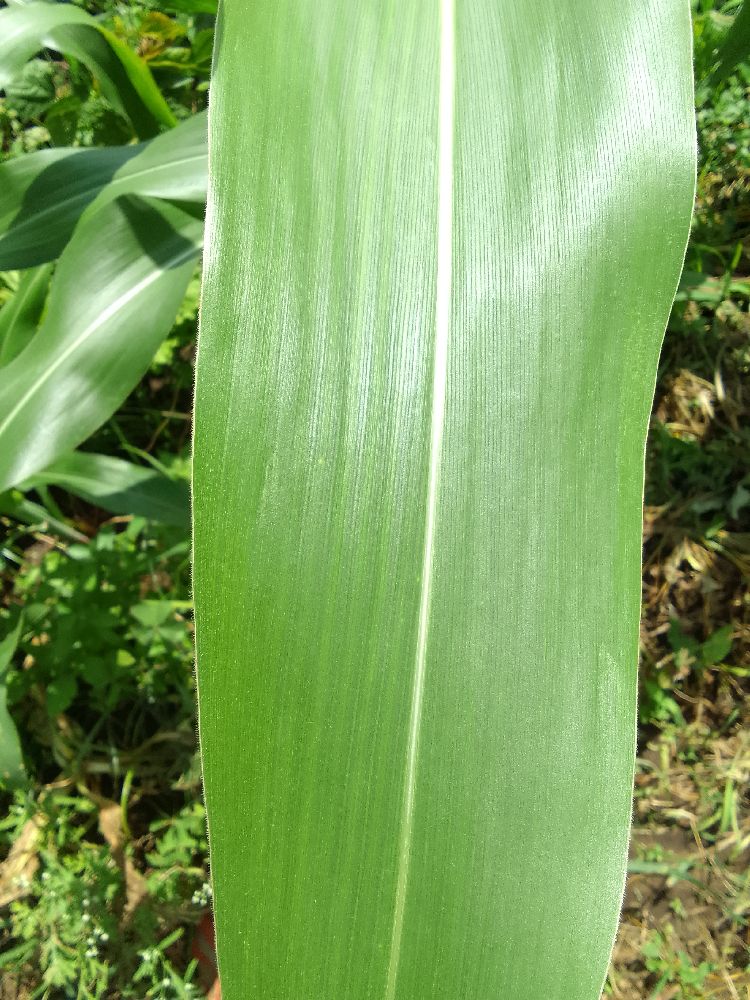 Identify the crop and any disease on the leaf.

maize, healthy
